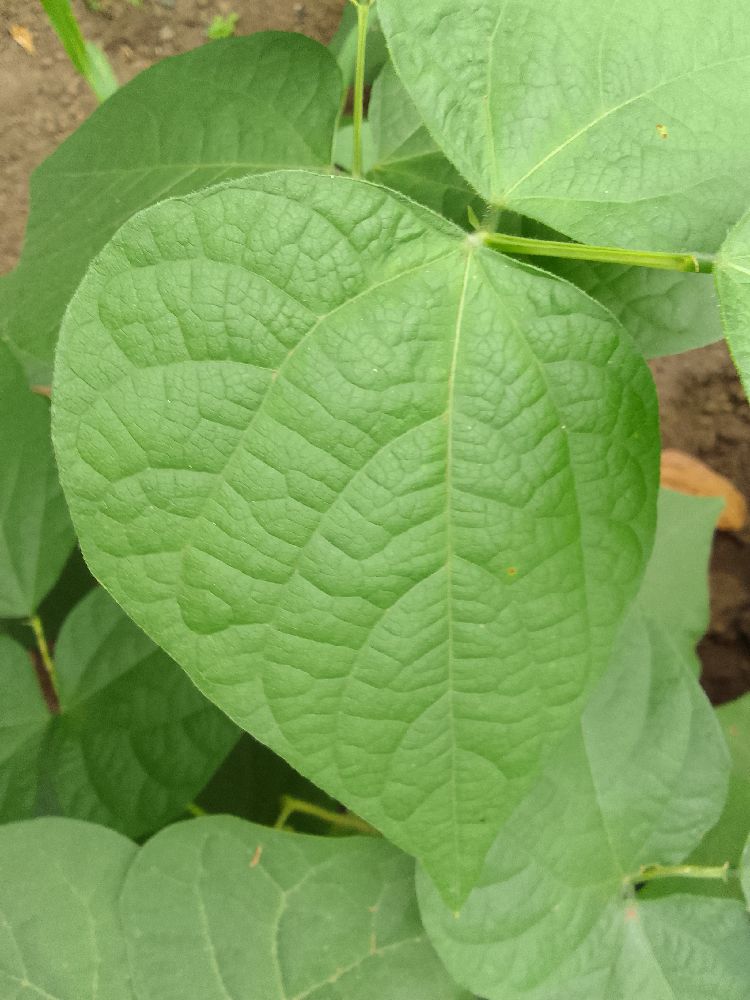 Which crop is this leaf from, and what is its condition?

common bean, healthy
